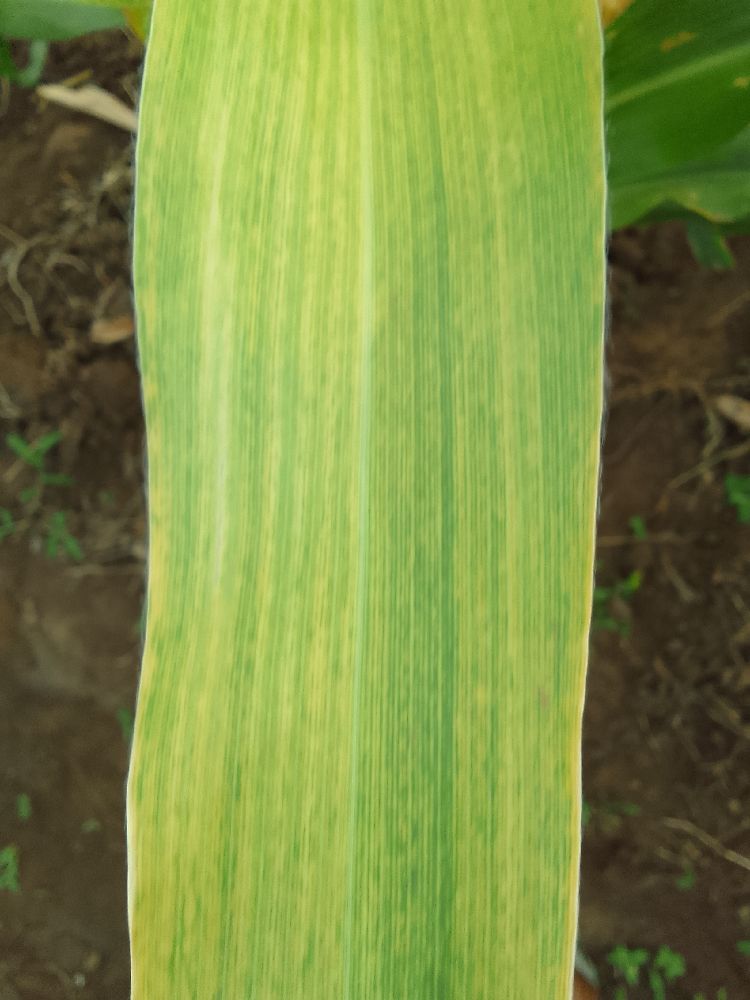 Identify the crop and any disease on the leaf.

maize, maize lethal necrosis
